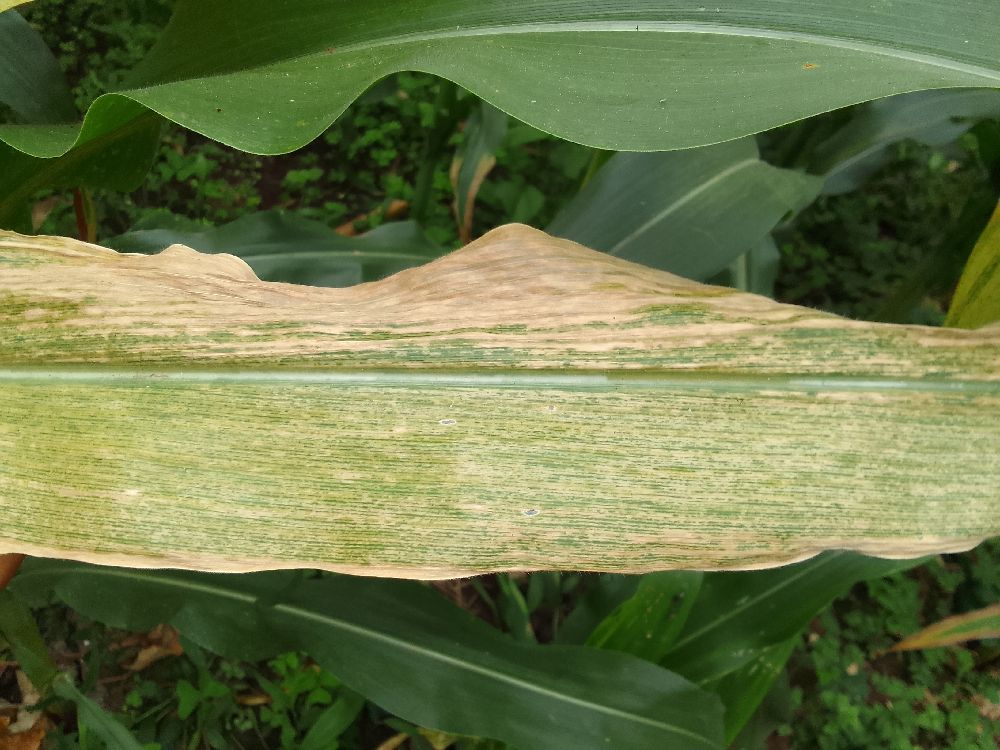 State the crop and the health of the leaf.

maize, maize lethal necrosis
